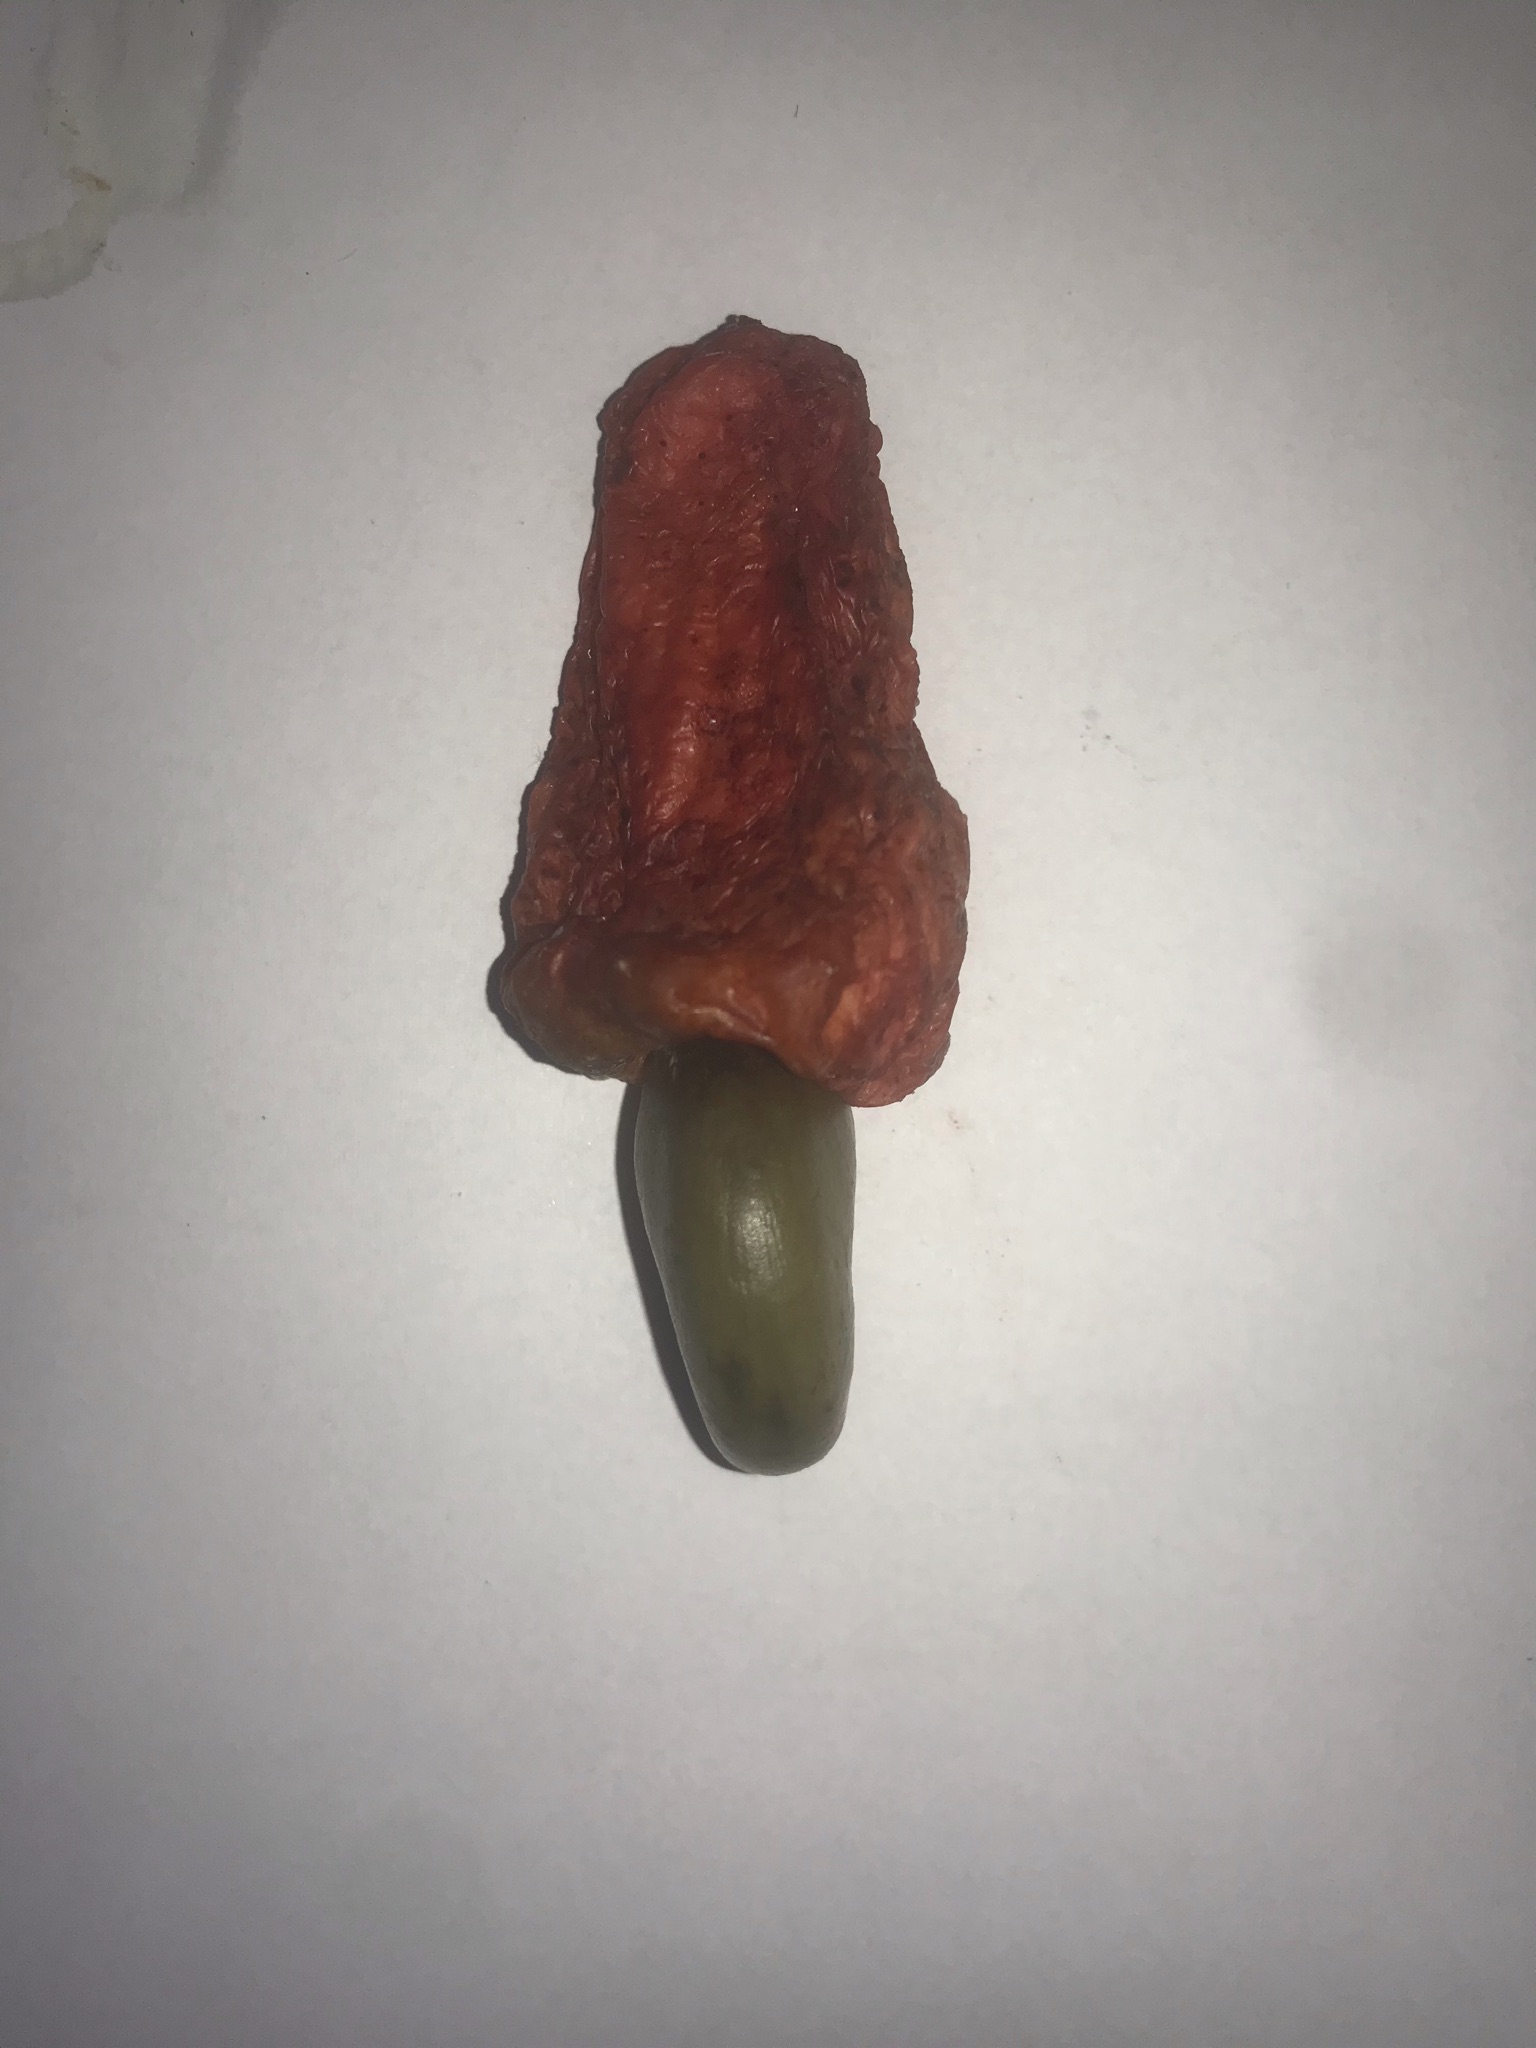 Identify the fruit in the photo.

caju vermelho
